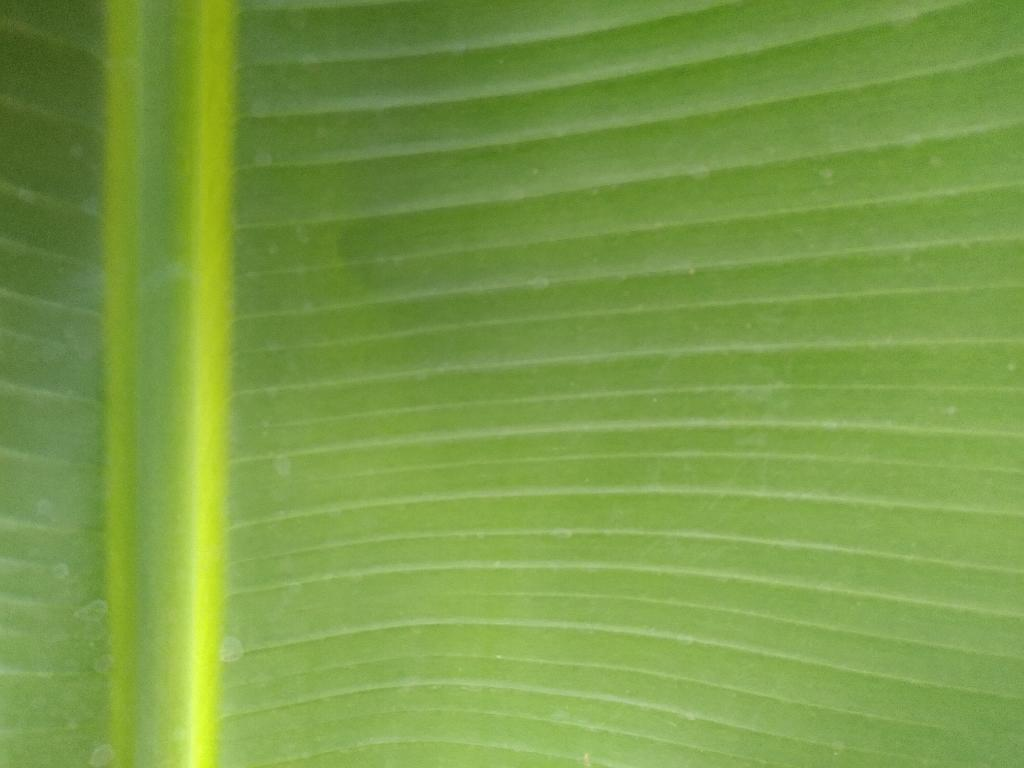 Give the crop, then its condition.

banana, healthy
